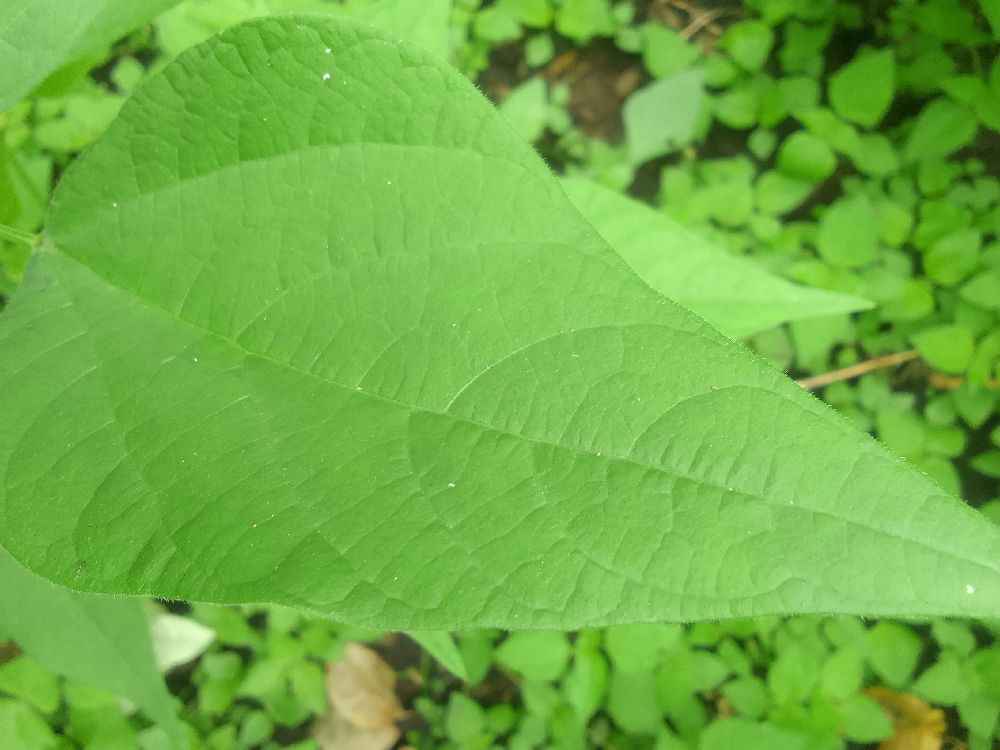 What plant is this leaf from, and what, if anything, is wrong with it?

common bean, healthy
